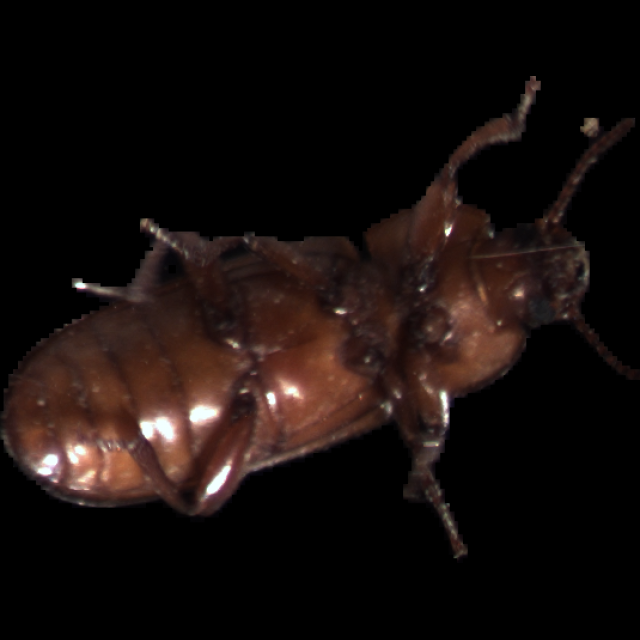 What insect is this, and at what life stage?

mealworm beetle
